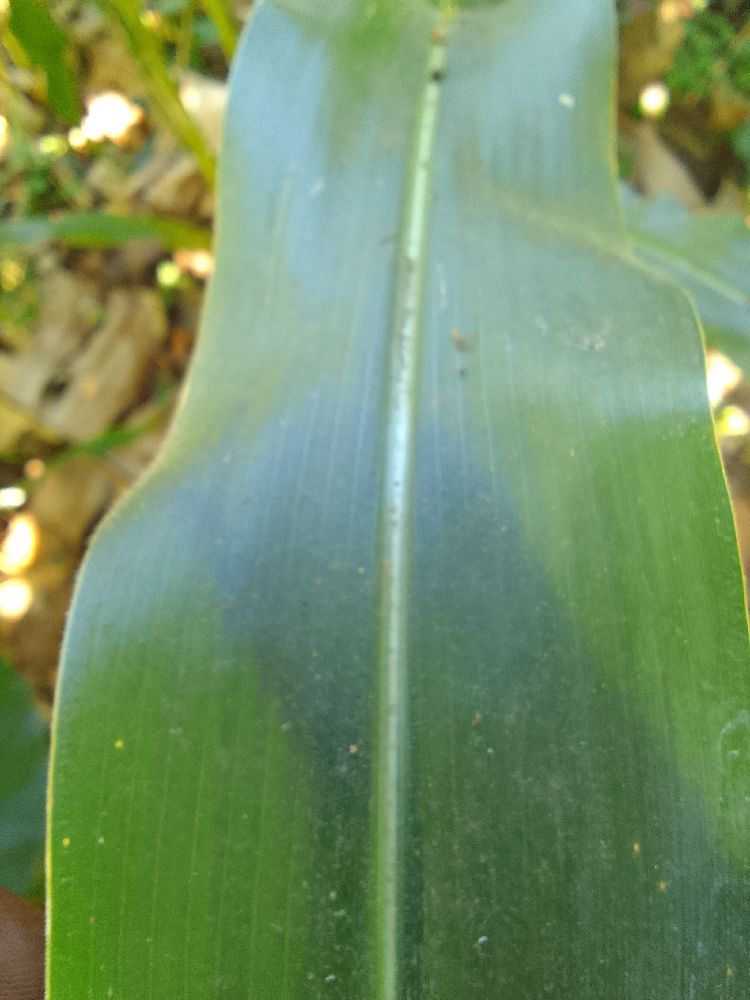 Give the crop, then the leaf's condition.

maize, healthy
